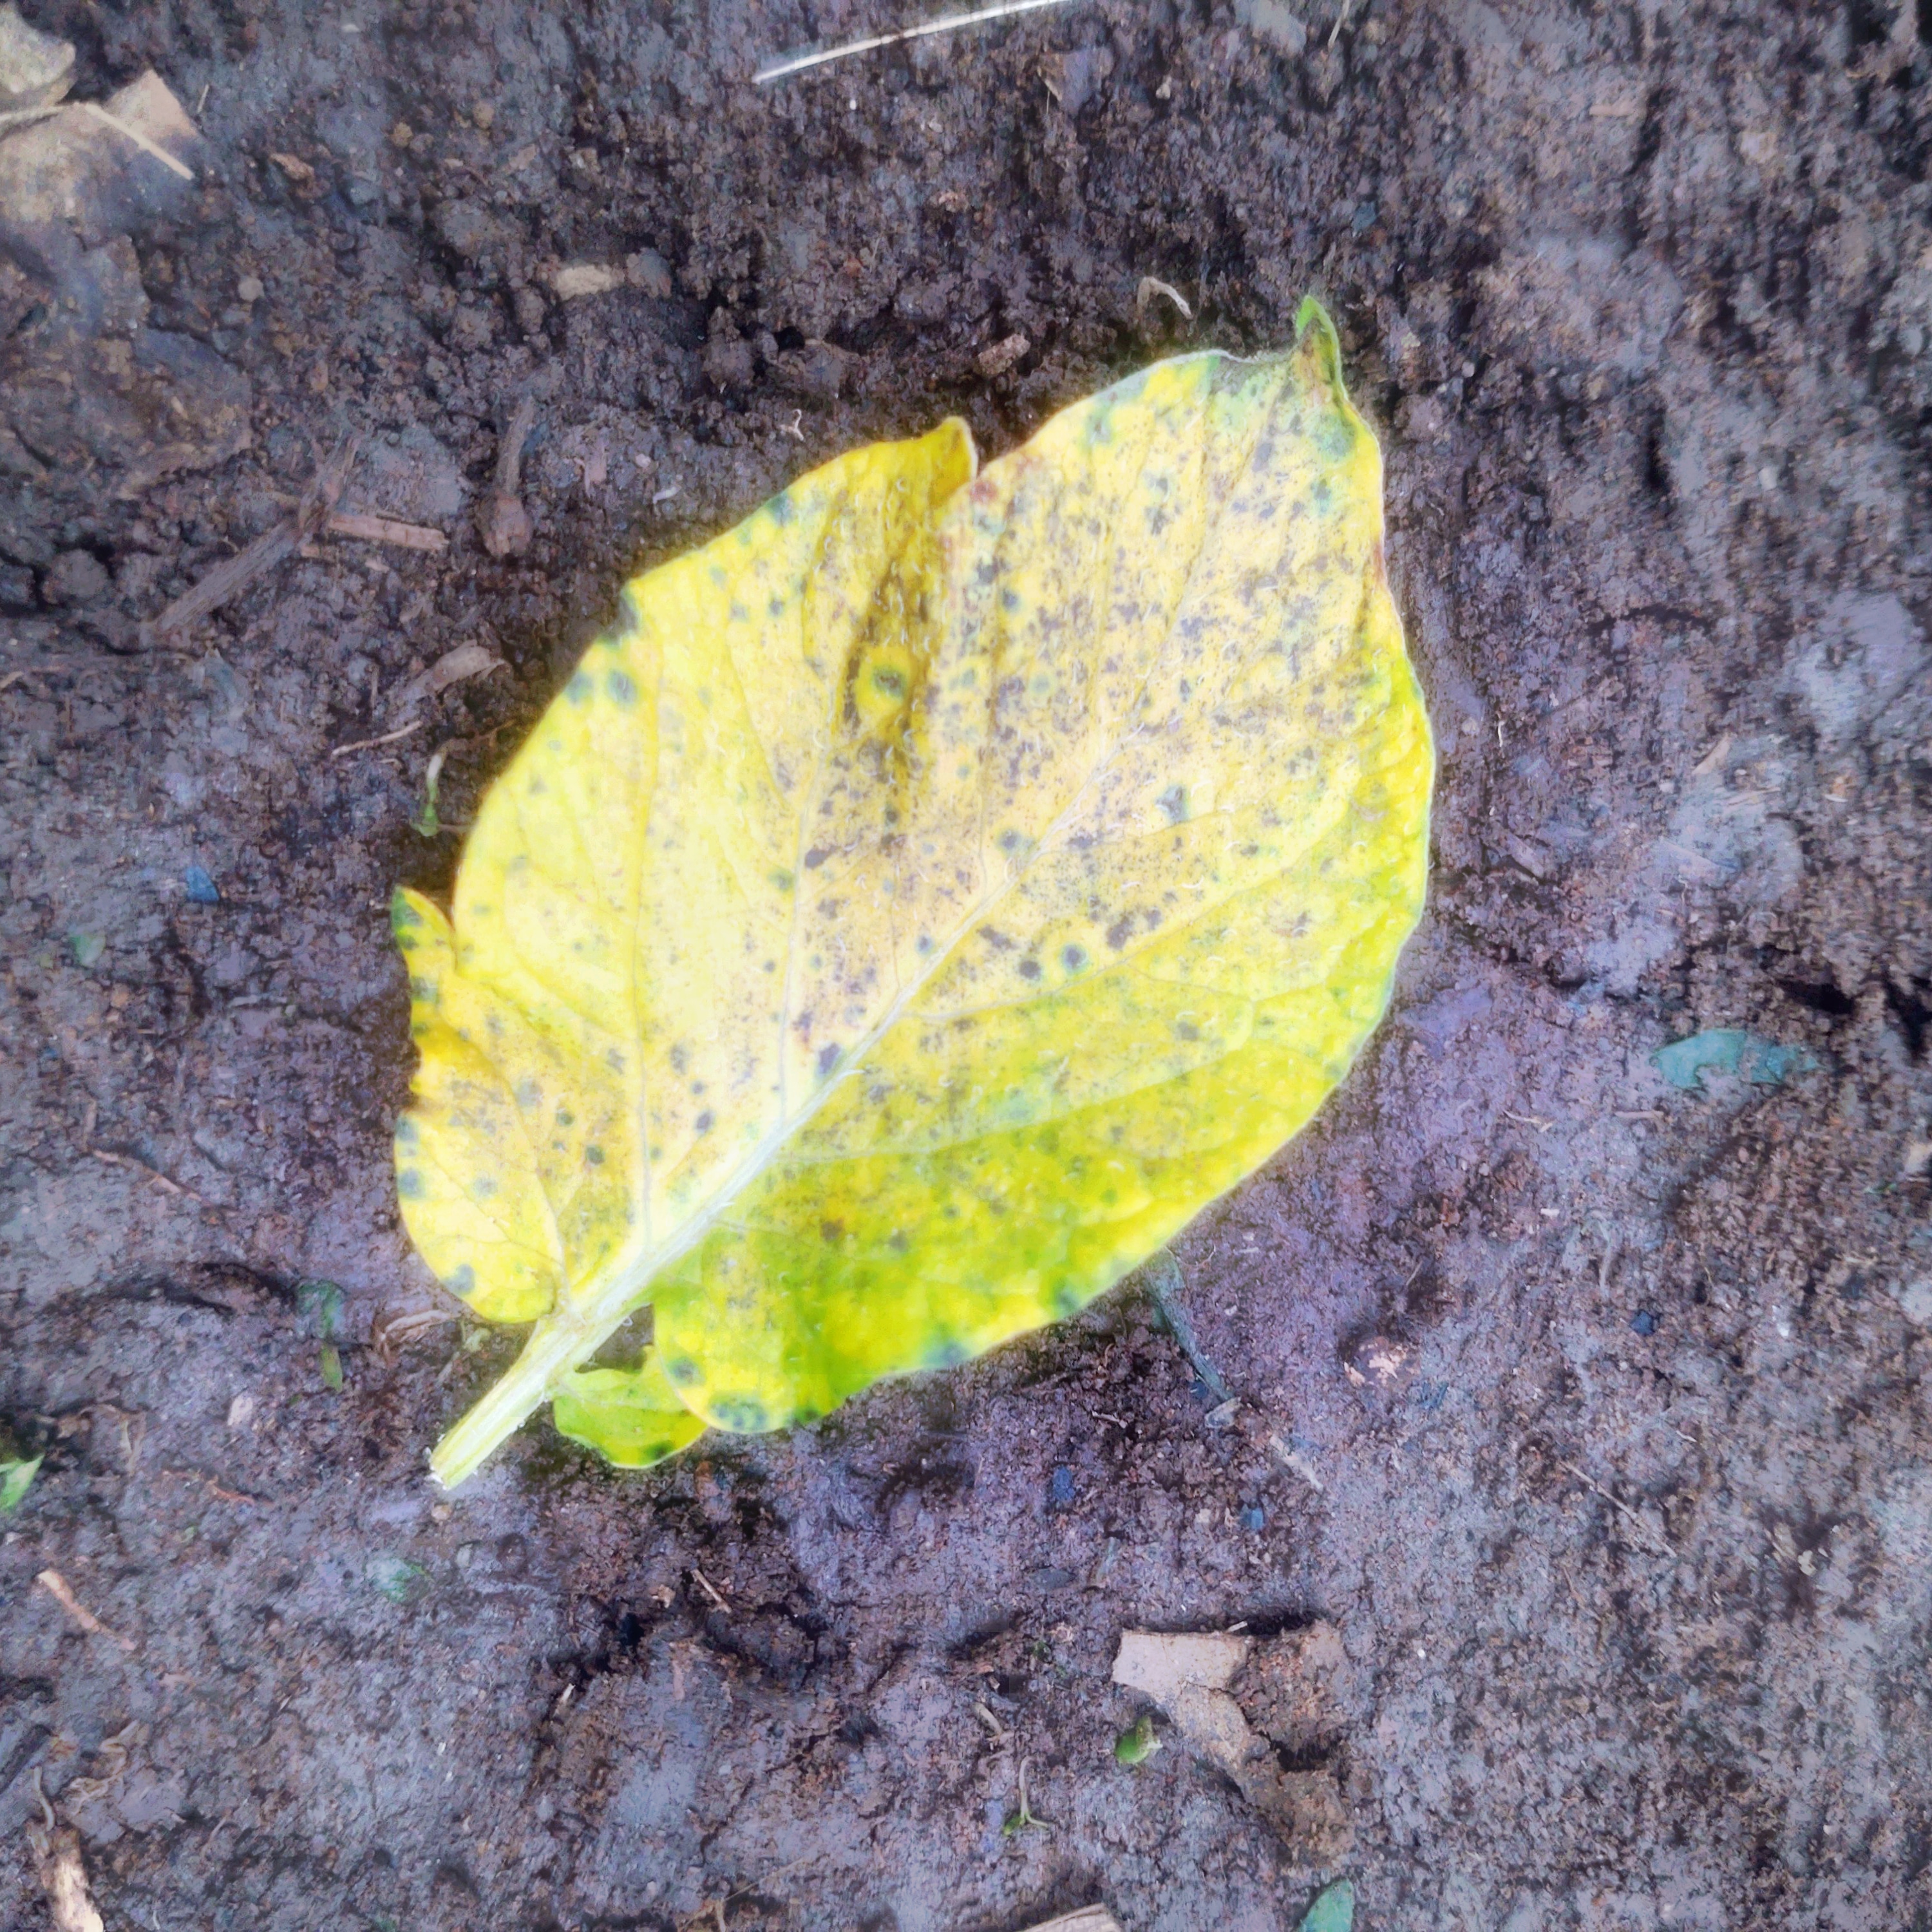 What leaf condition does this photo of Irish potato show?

late blight
